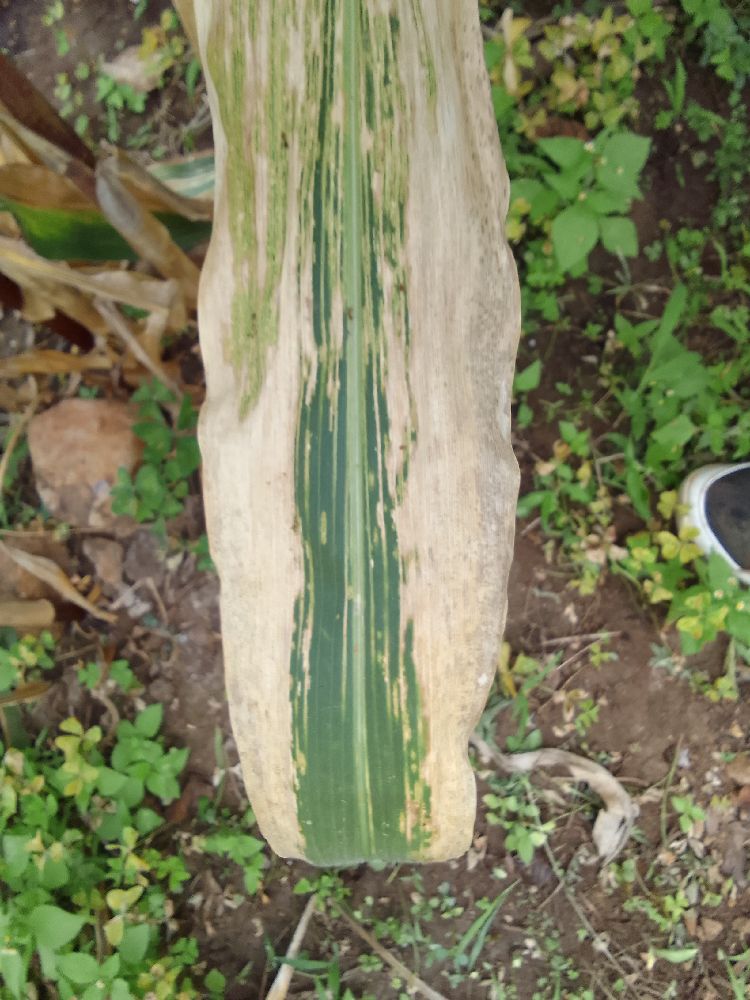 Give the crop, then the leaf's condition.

maize, maize lethal necrosis
